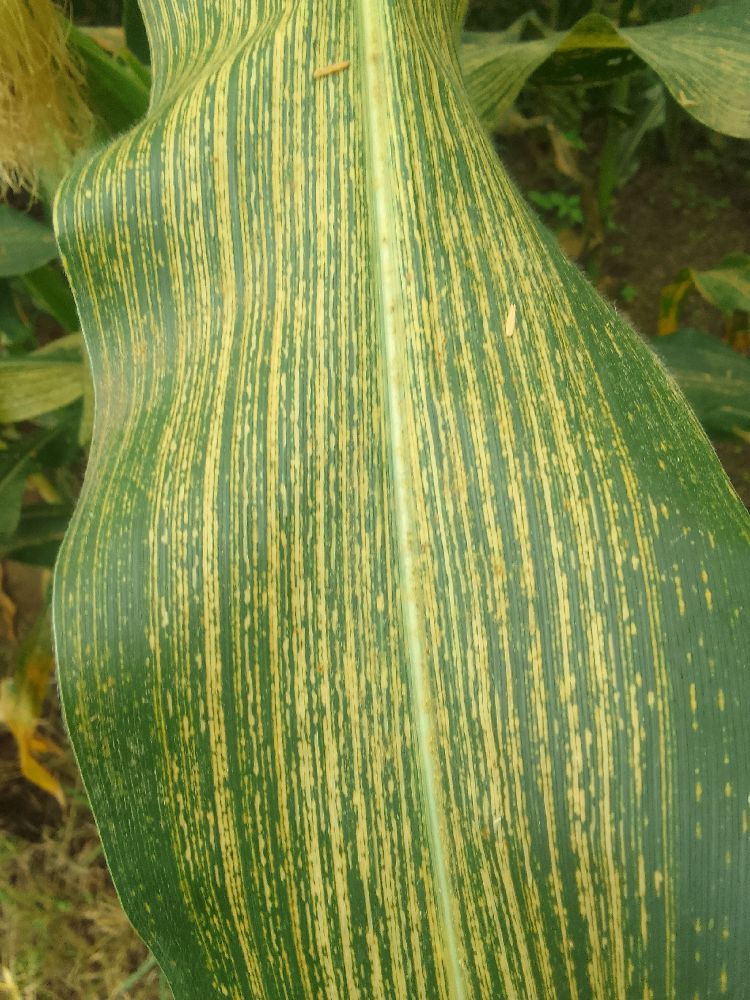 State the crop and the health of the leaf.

maize, maize streak virus
